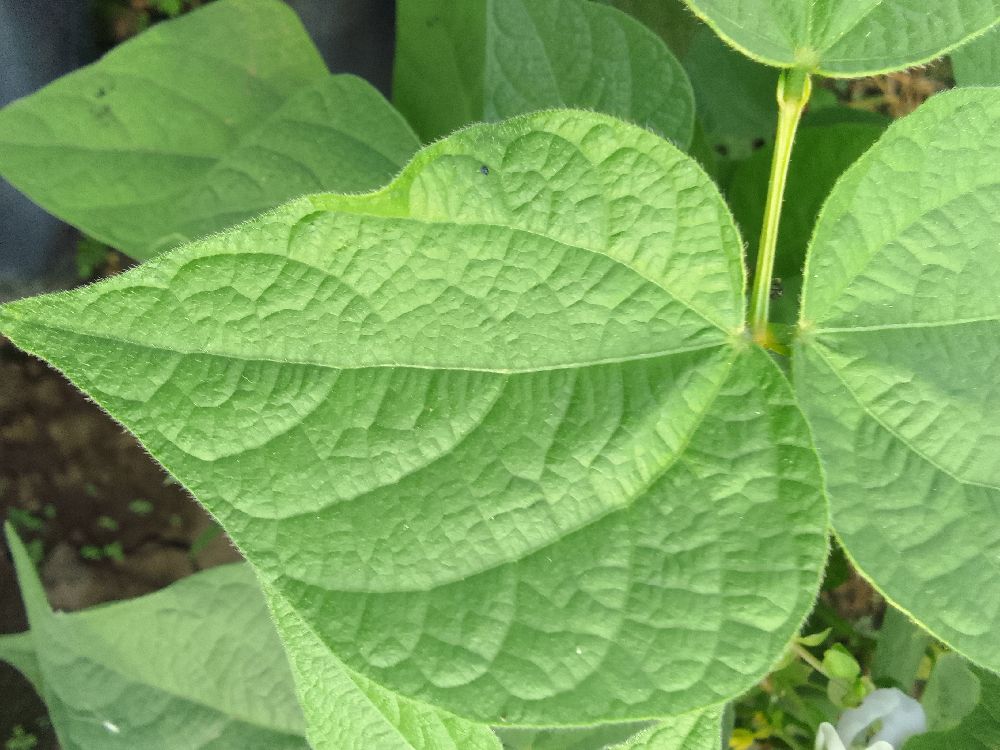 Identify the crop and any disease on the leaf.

common bean, healthy
